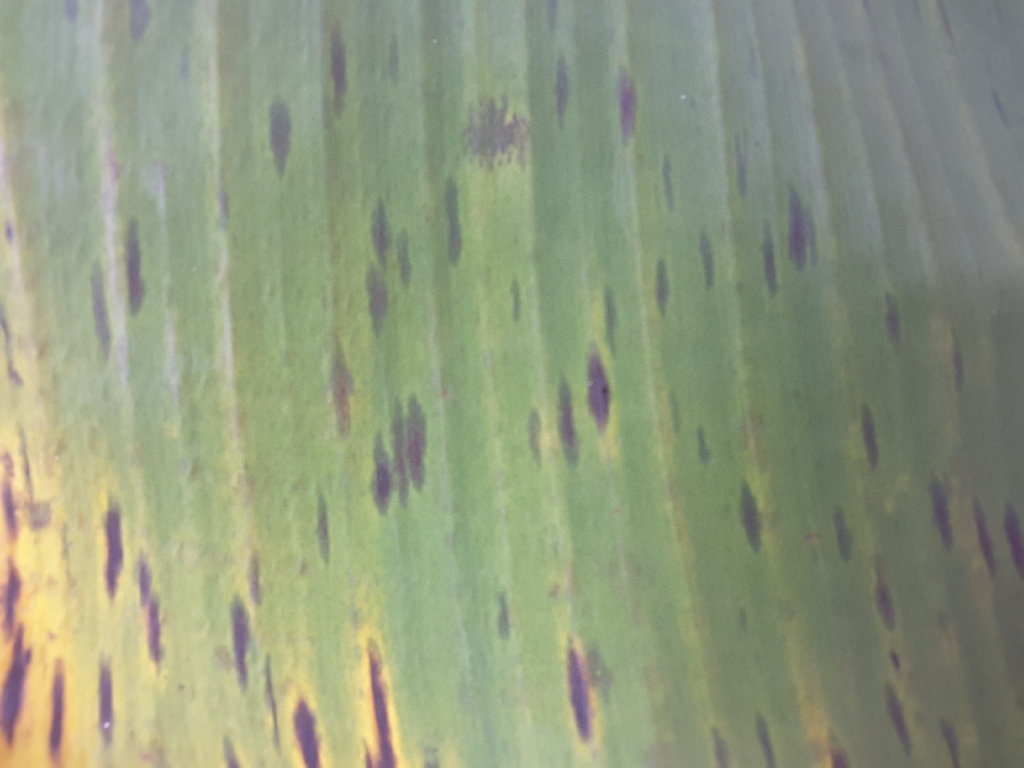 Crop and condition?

banana, black sigatoka
